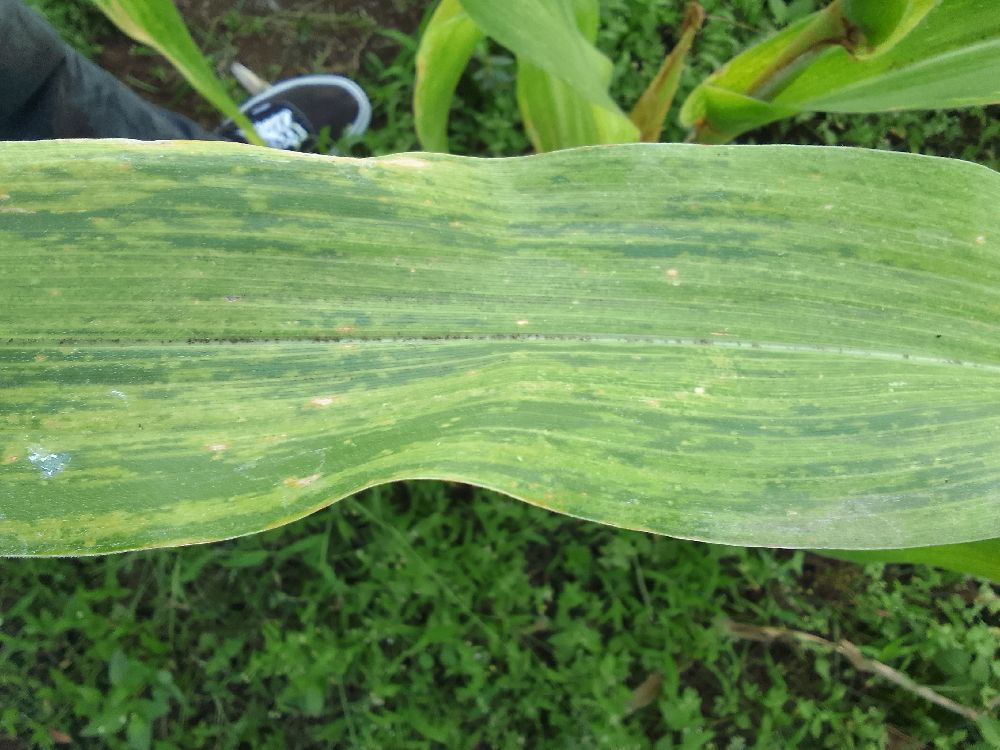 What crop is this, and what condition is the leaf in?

maize, maize lethal necrosis
